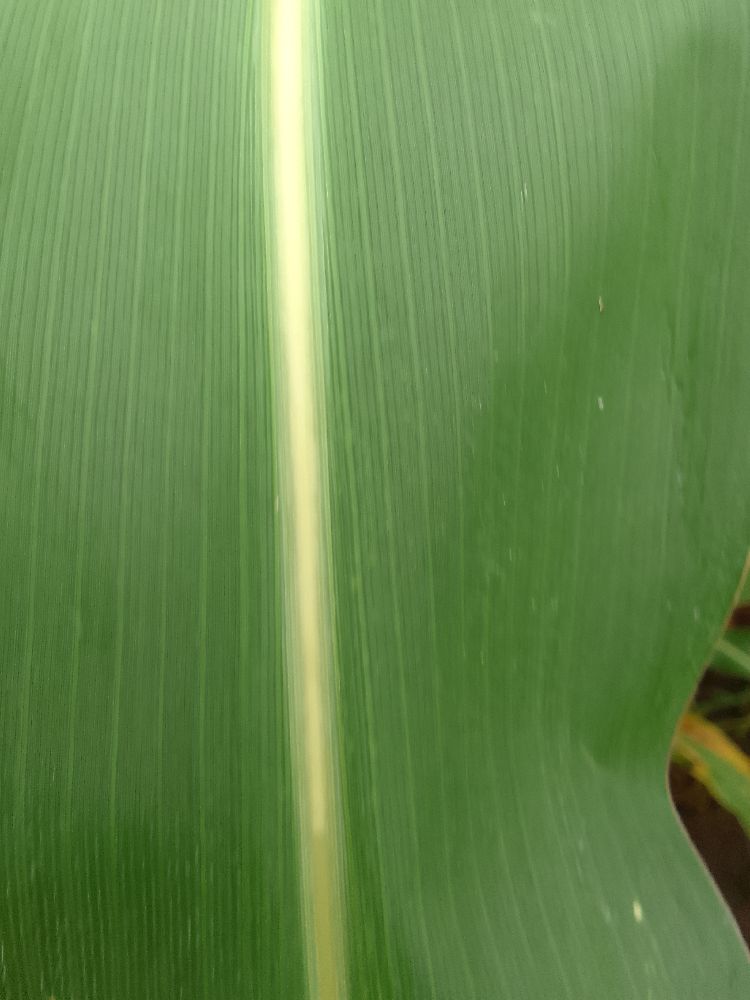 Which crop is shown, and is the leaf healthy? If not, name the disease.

maize, healthy
